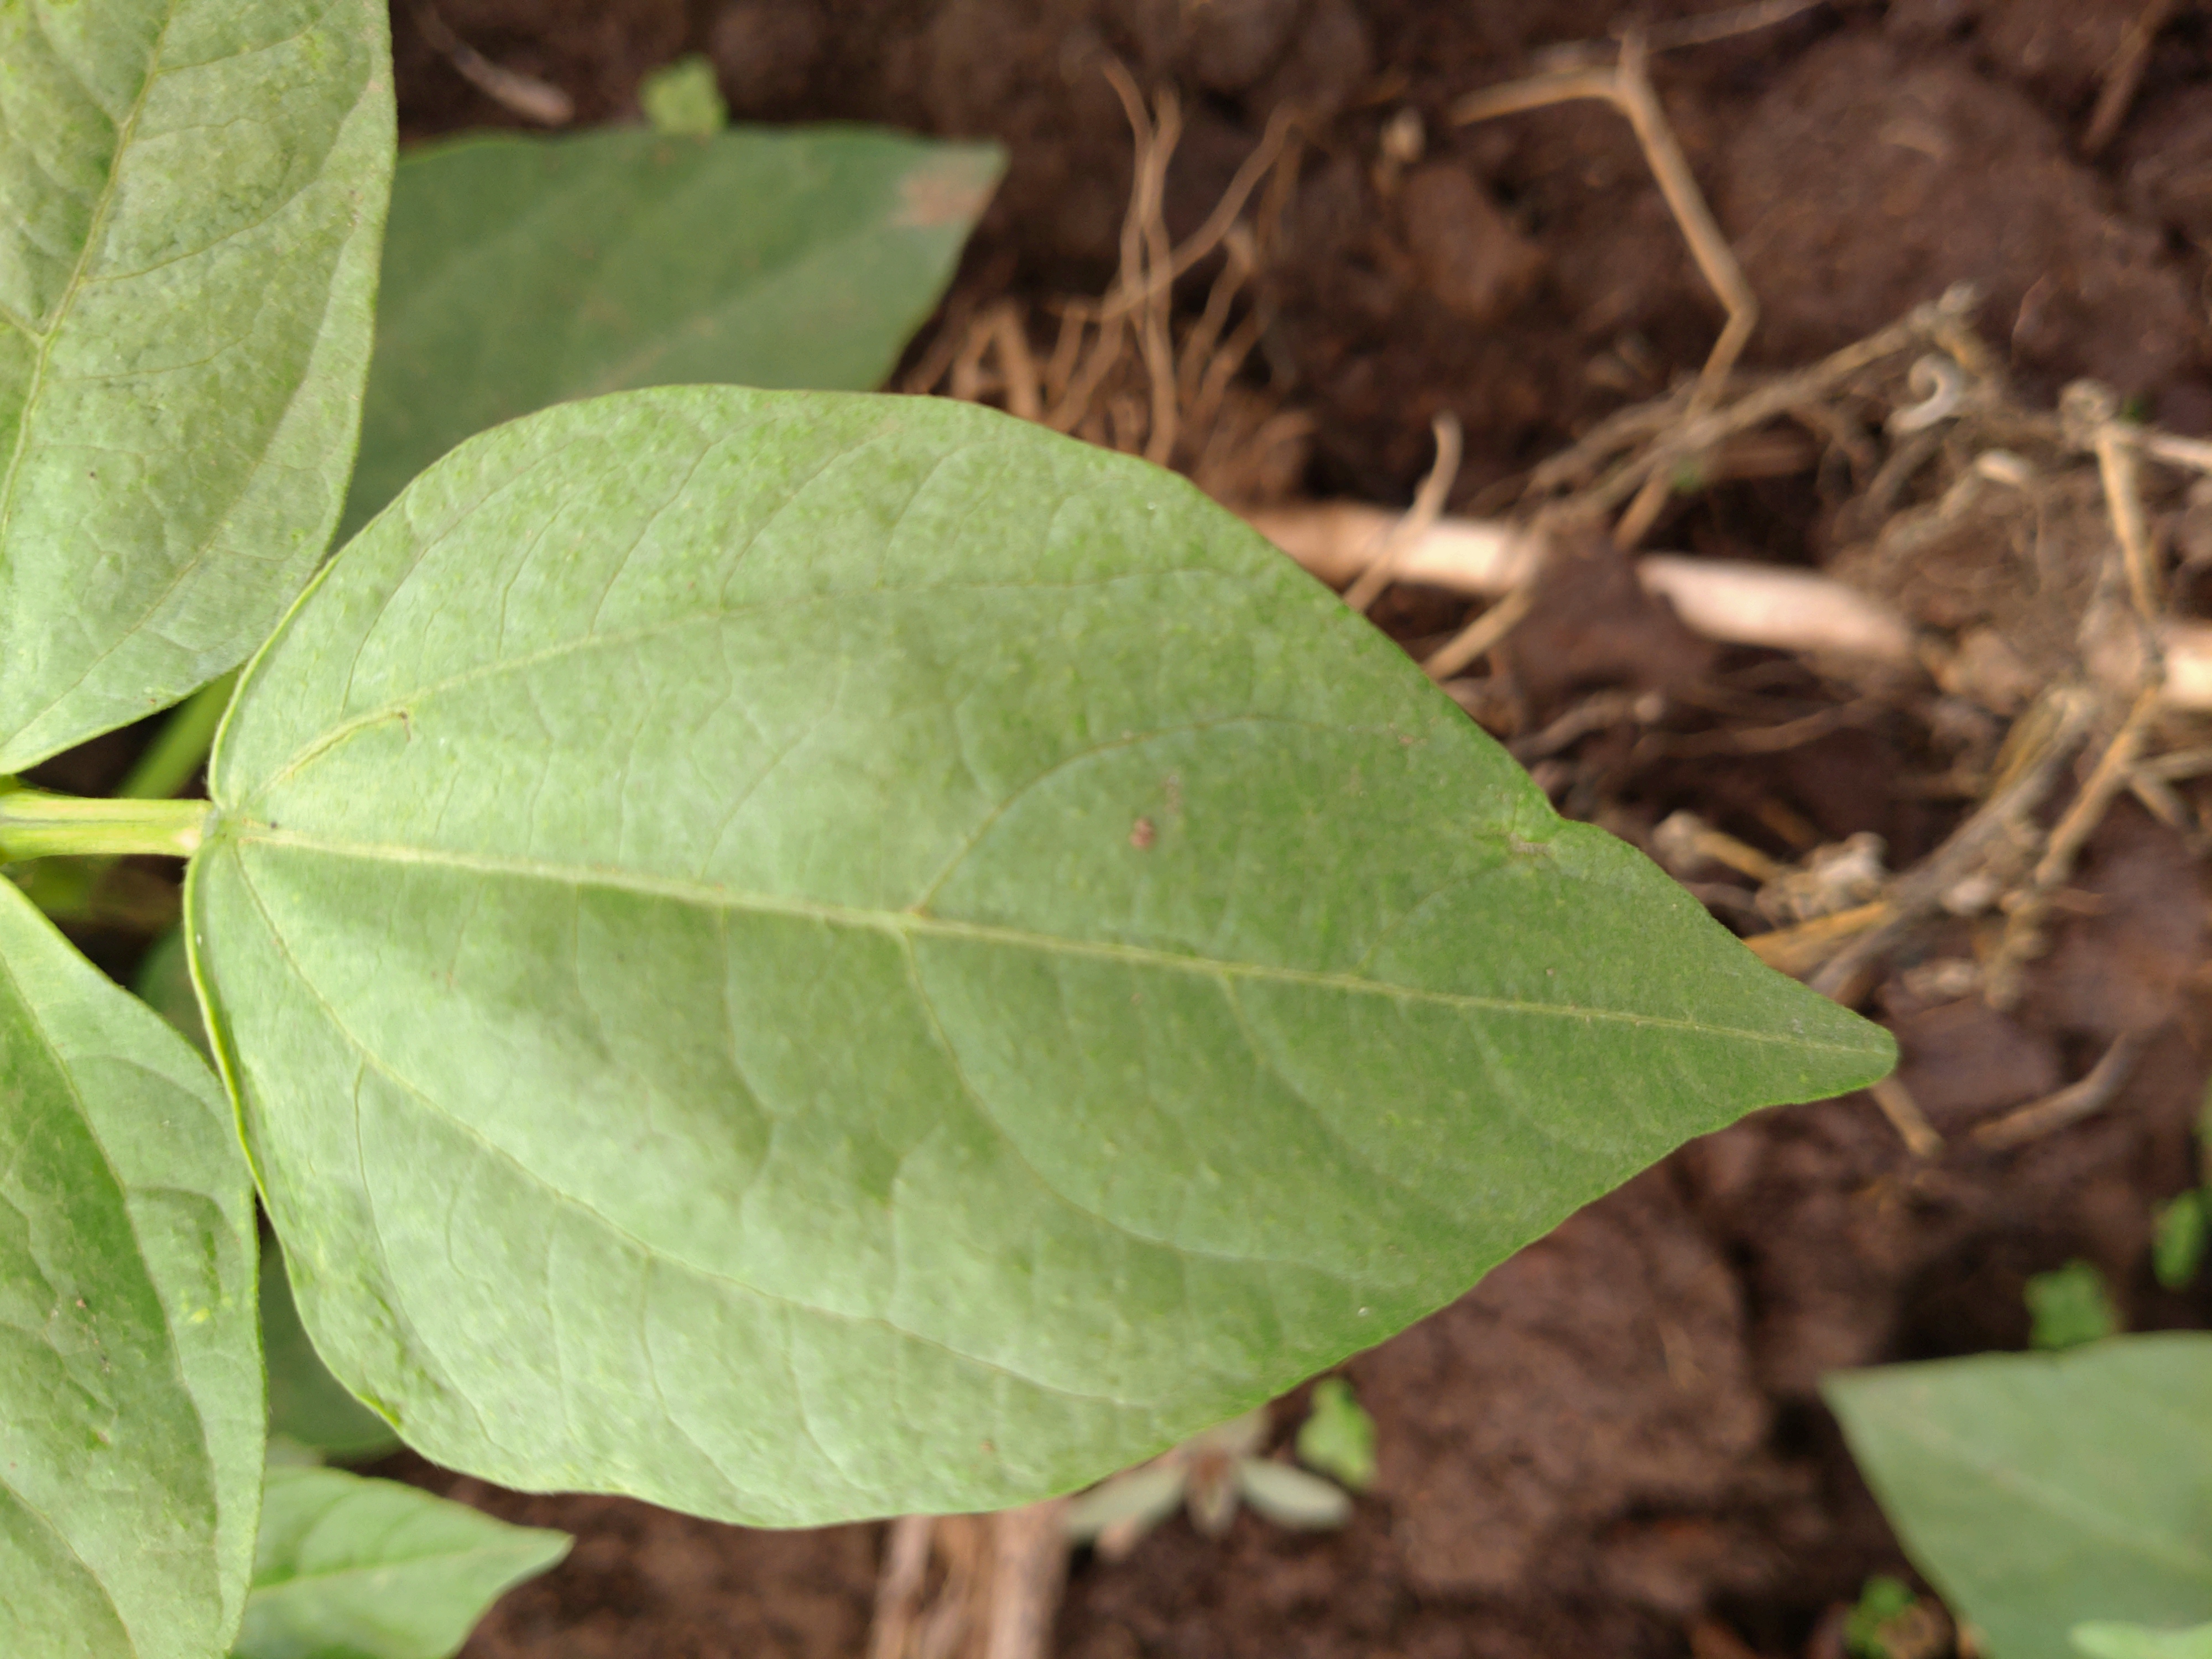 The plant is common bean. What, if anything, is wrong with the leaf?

healthy
